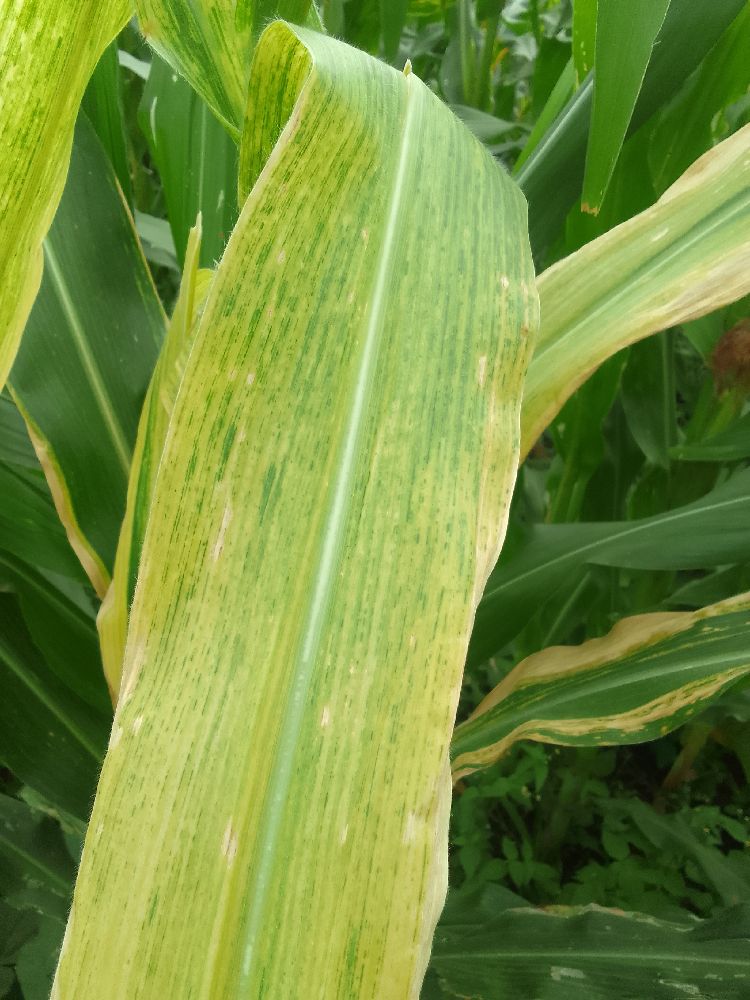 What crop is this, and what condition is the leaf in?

maize, maize lethal necrosis
